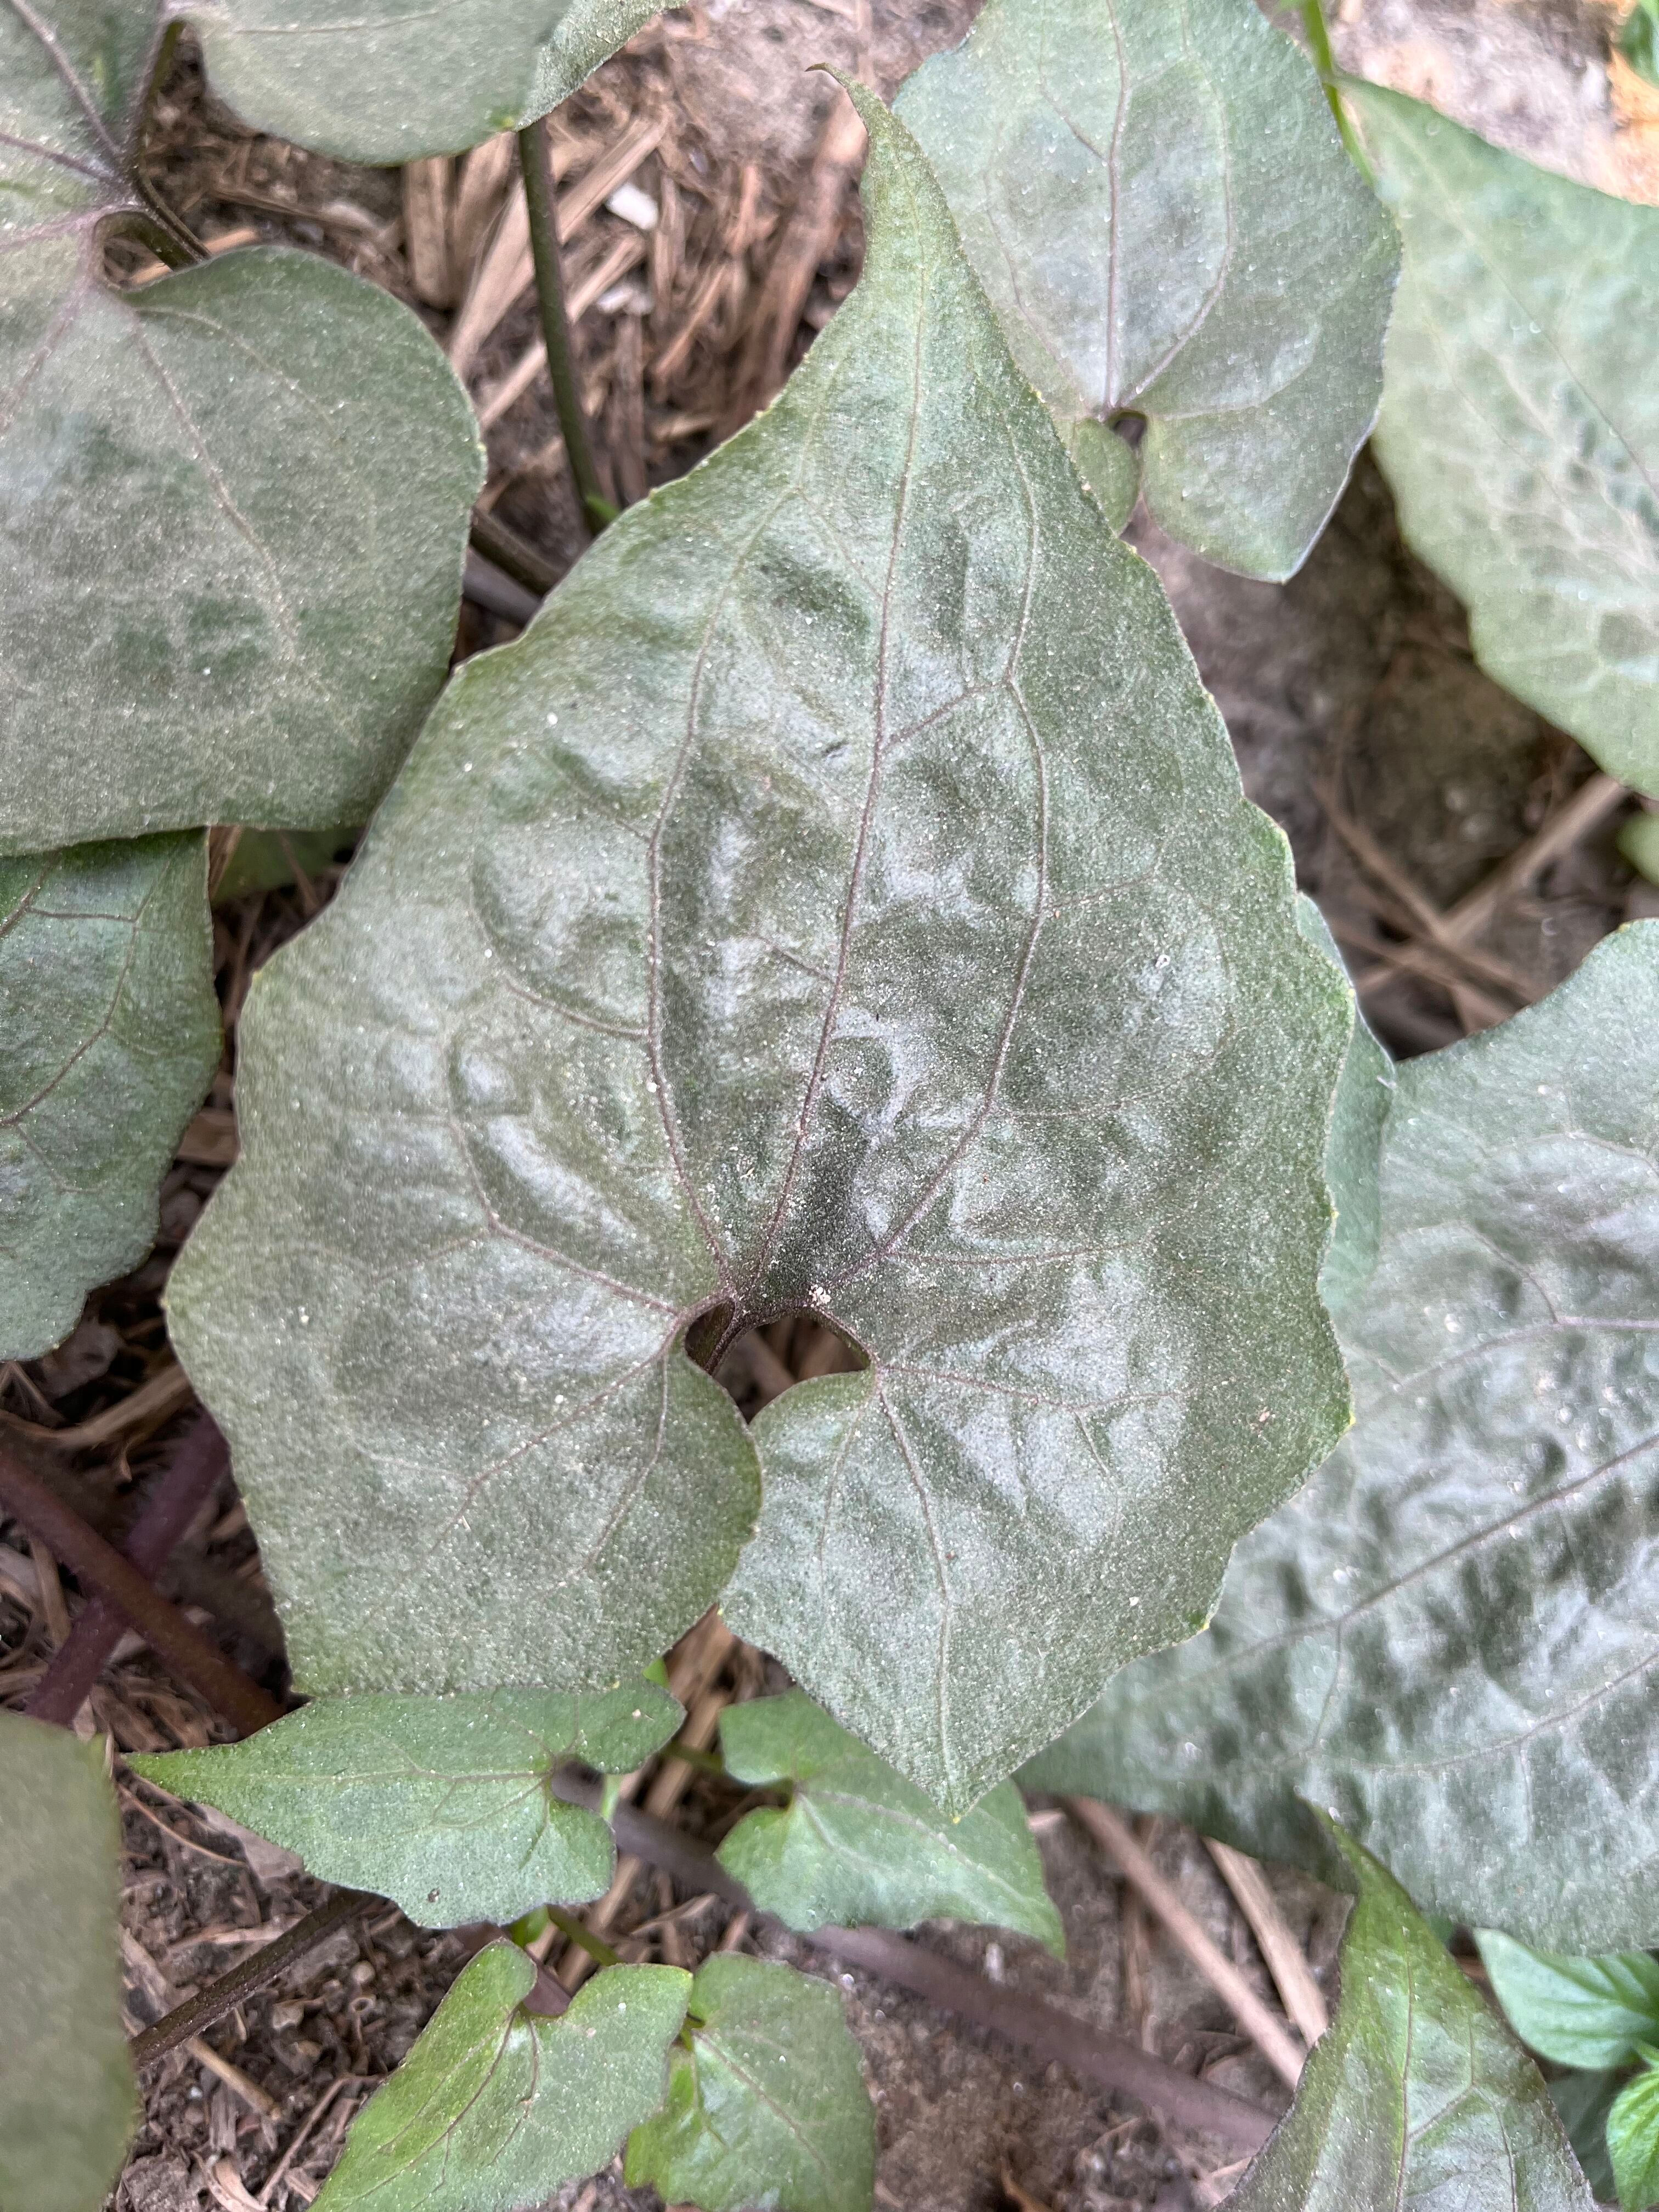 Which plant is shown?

bitter vine
